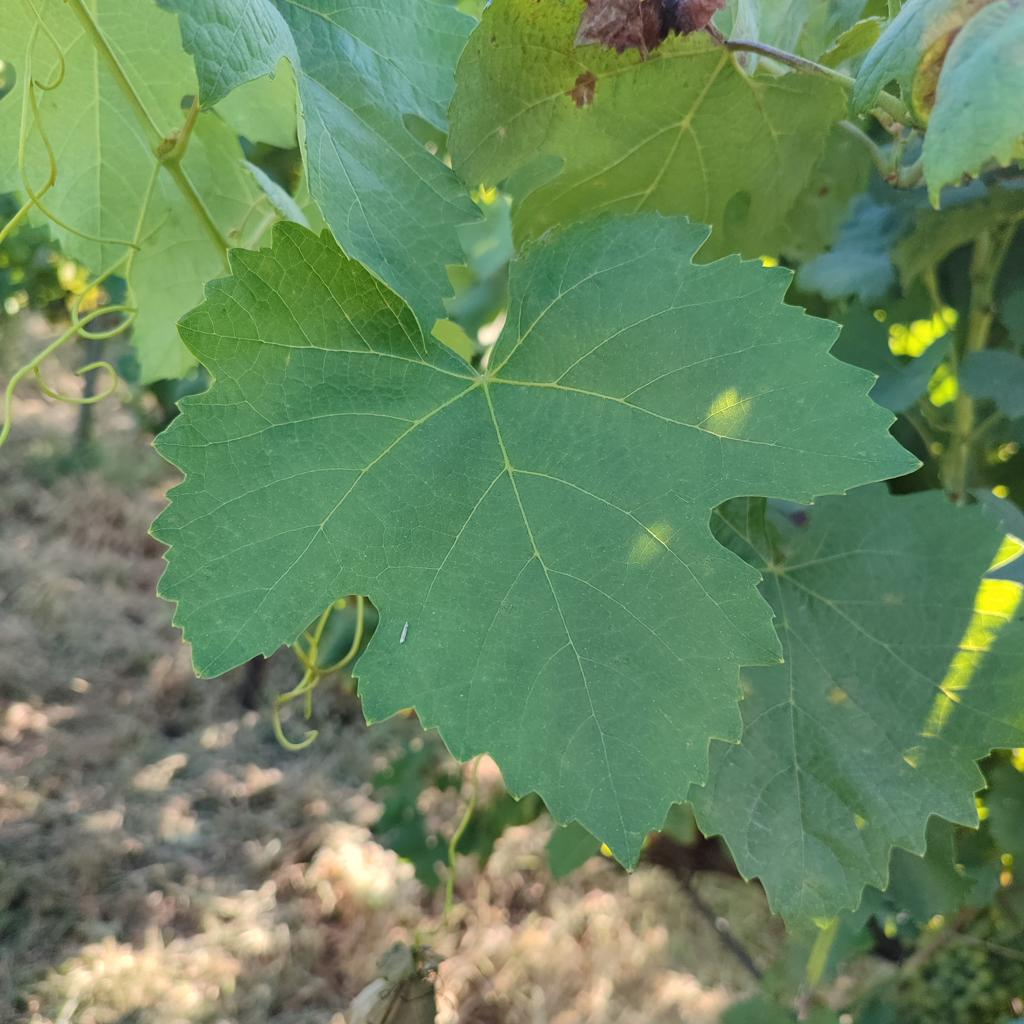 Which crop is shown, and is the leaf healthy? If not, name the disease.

grapevine, healthy
